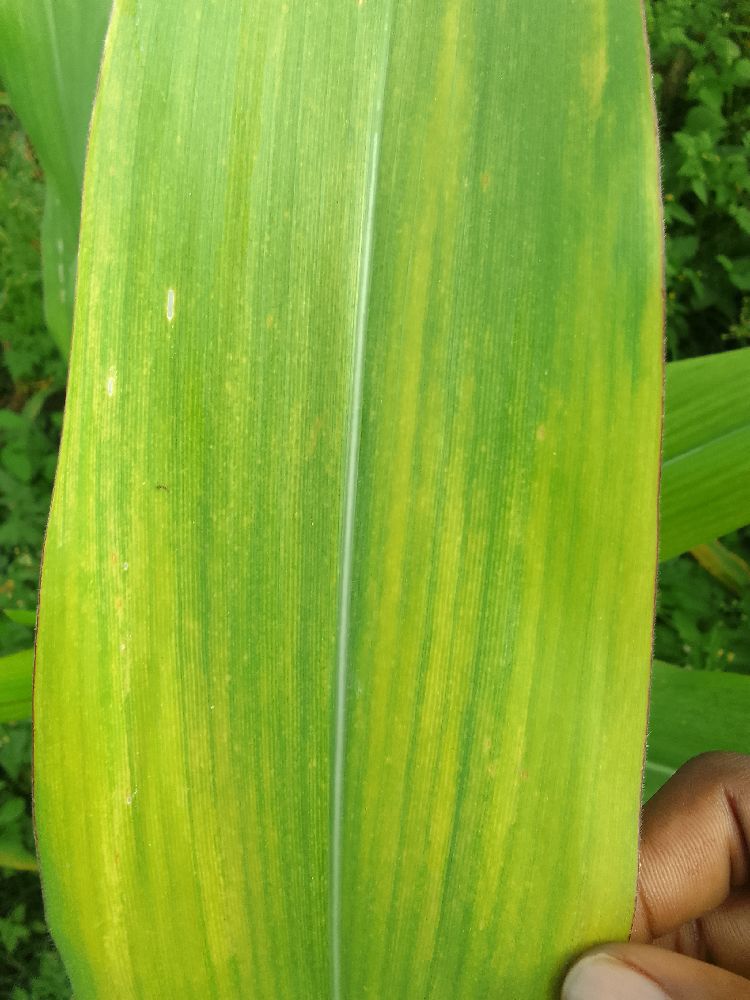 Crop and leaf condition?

maize, maize lethal necrosis
